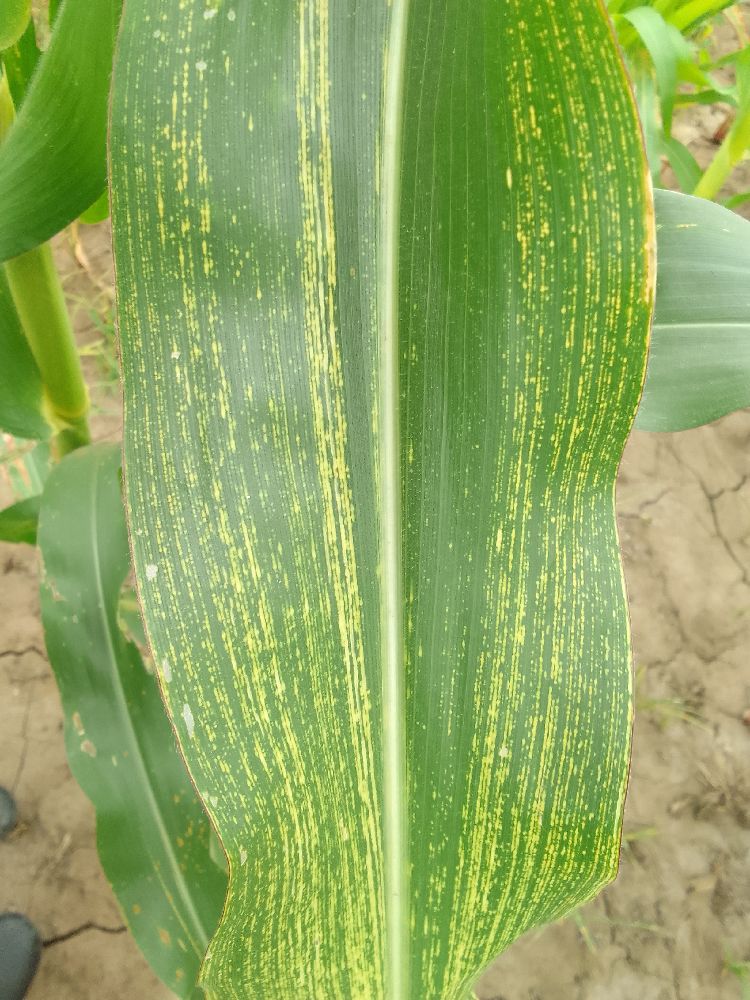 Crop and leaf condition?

maize, maize streak virus
